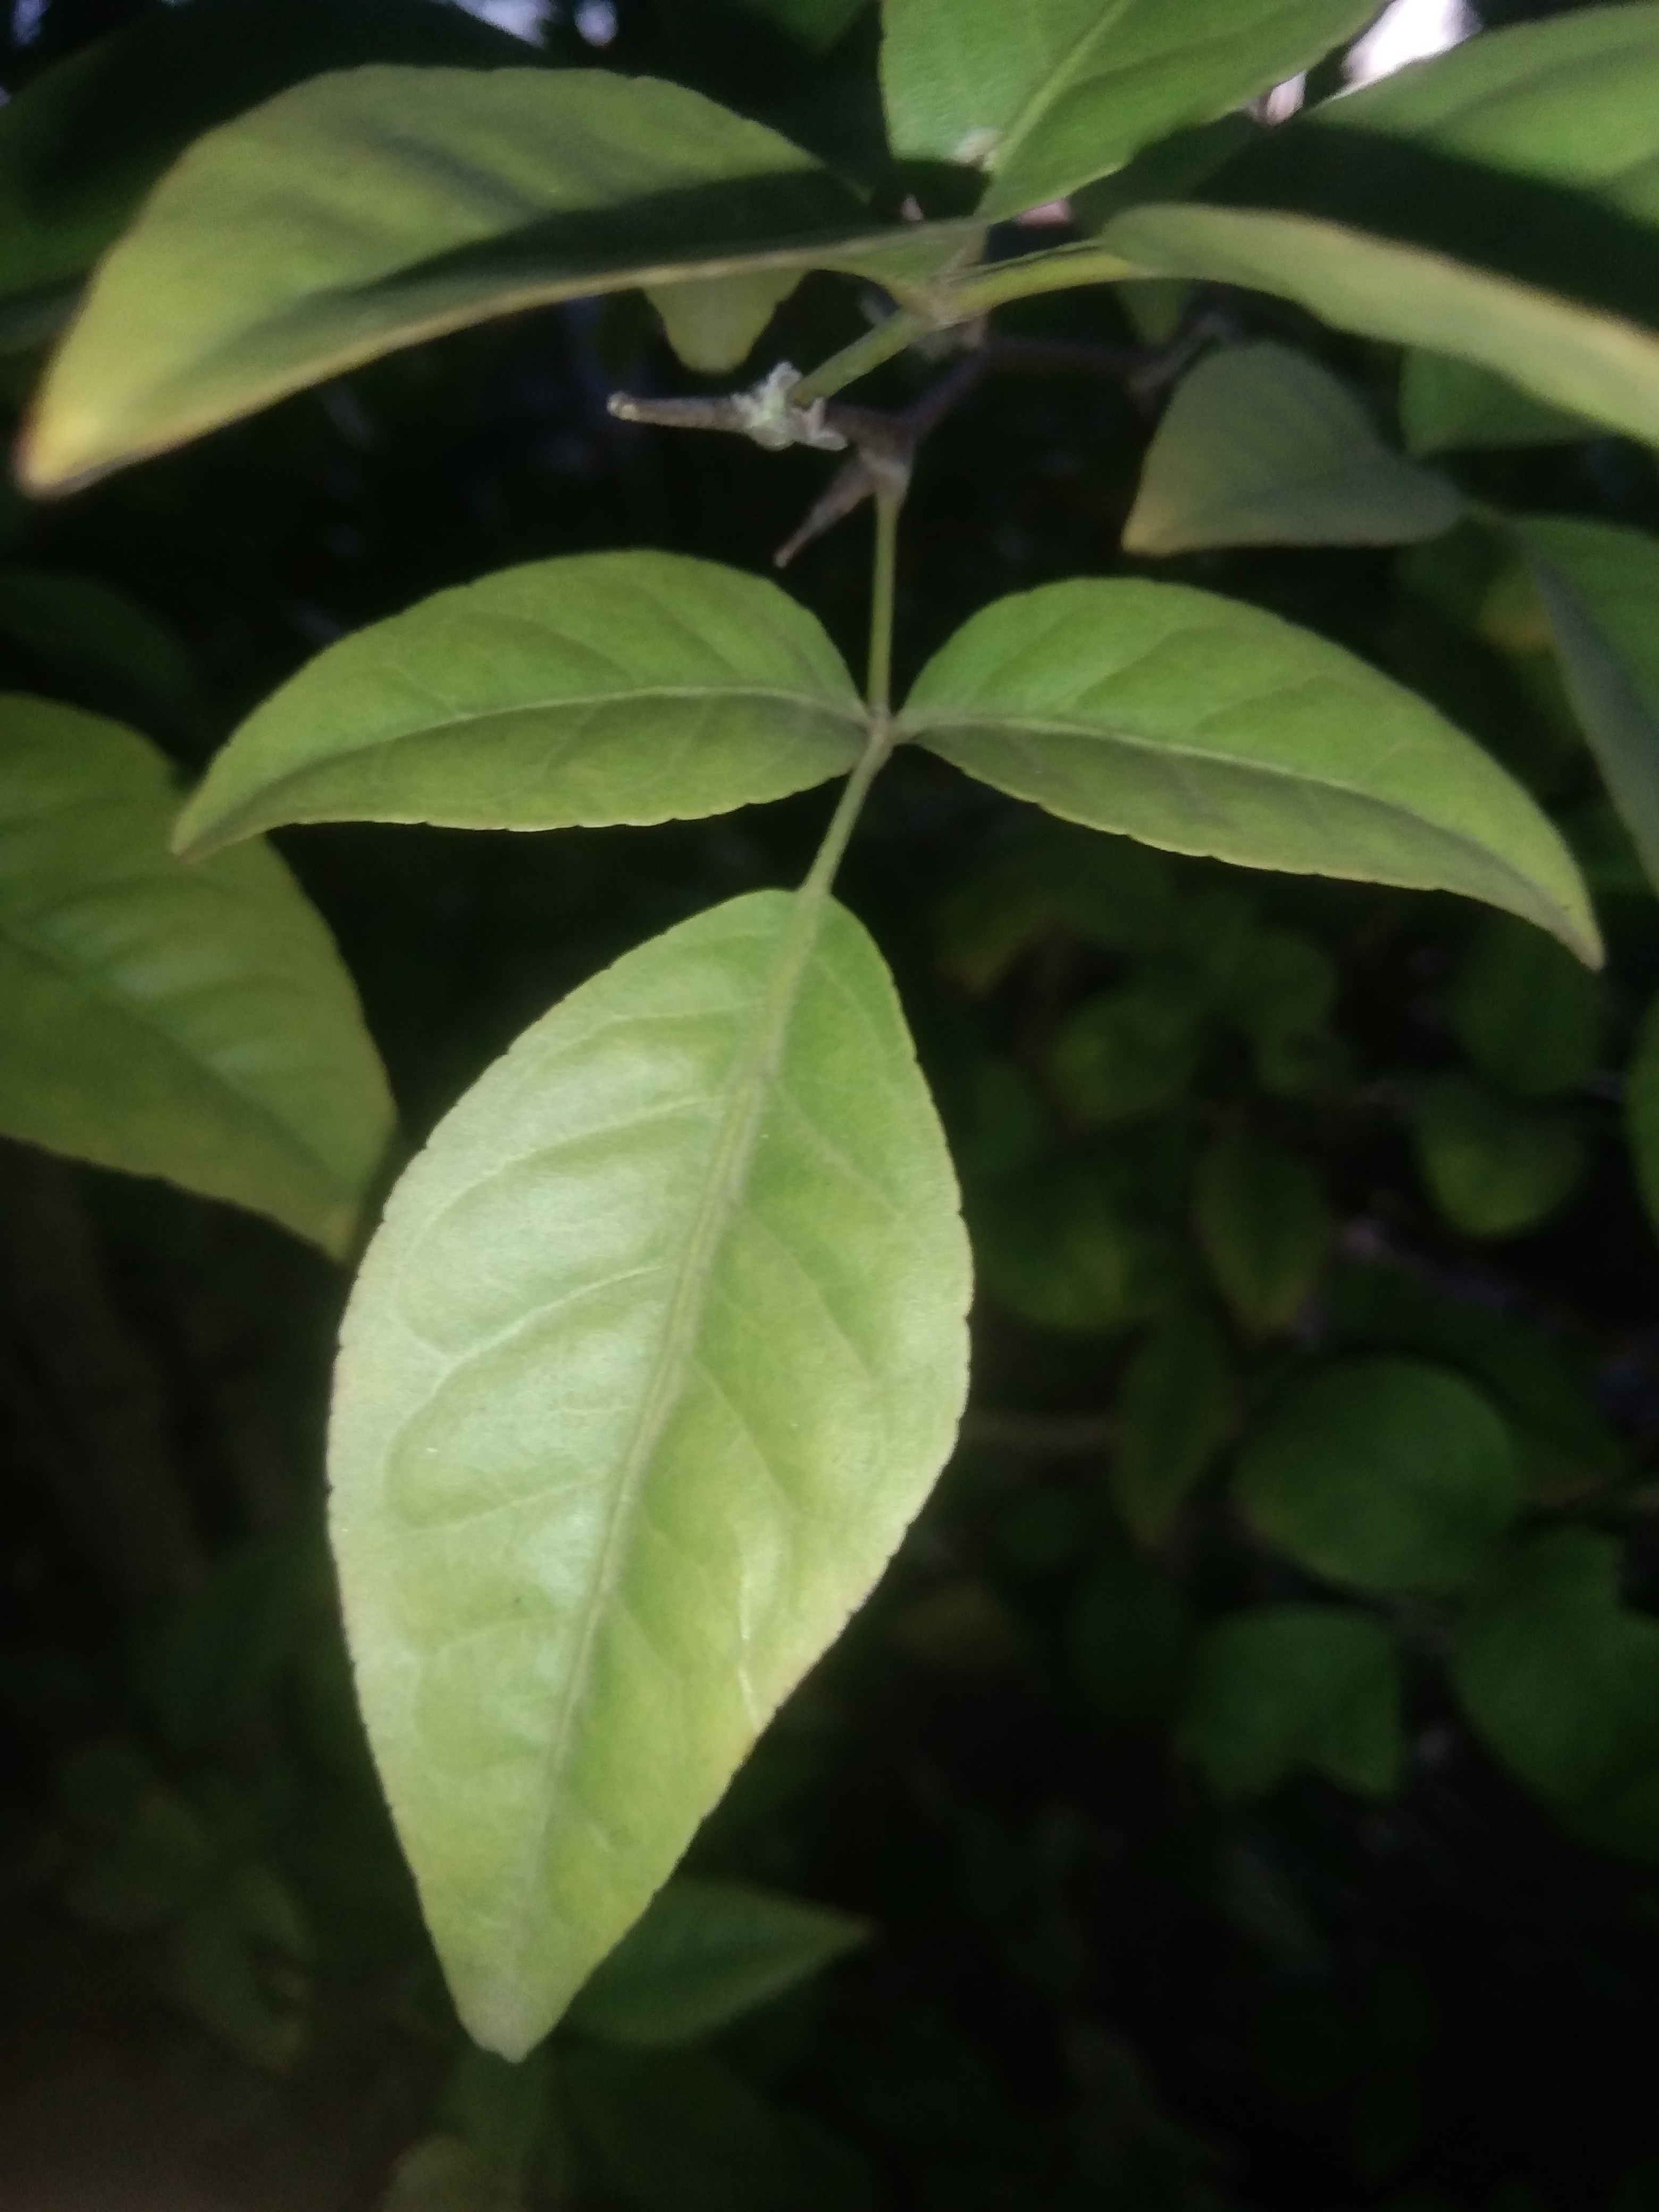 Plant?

wood apple
